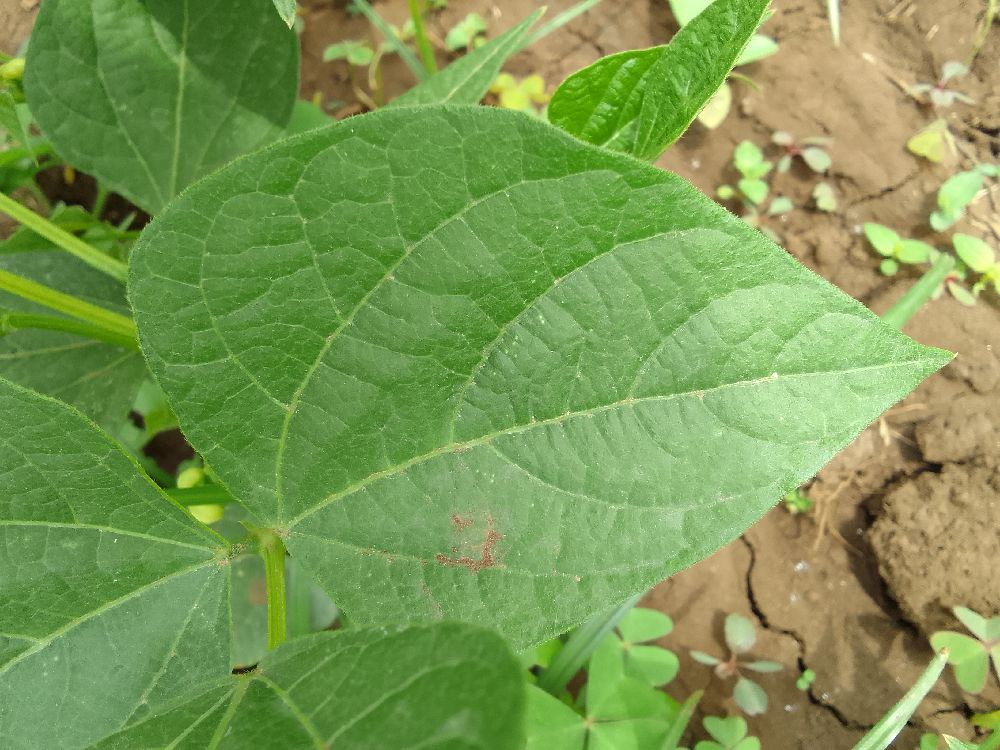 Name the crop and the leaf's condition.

common bean, healthy
